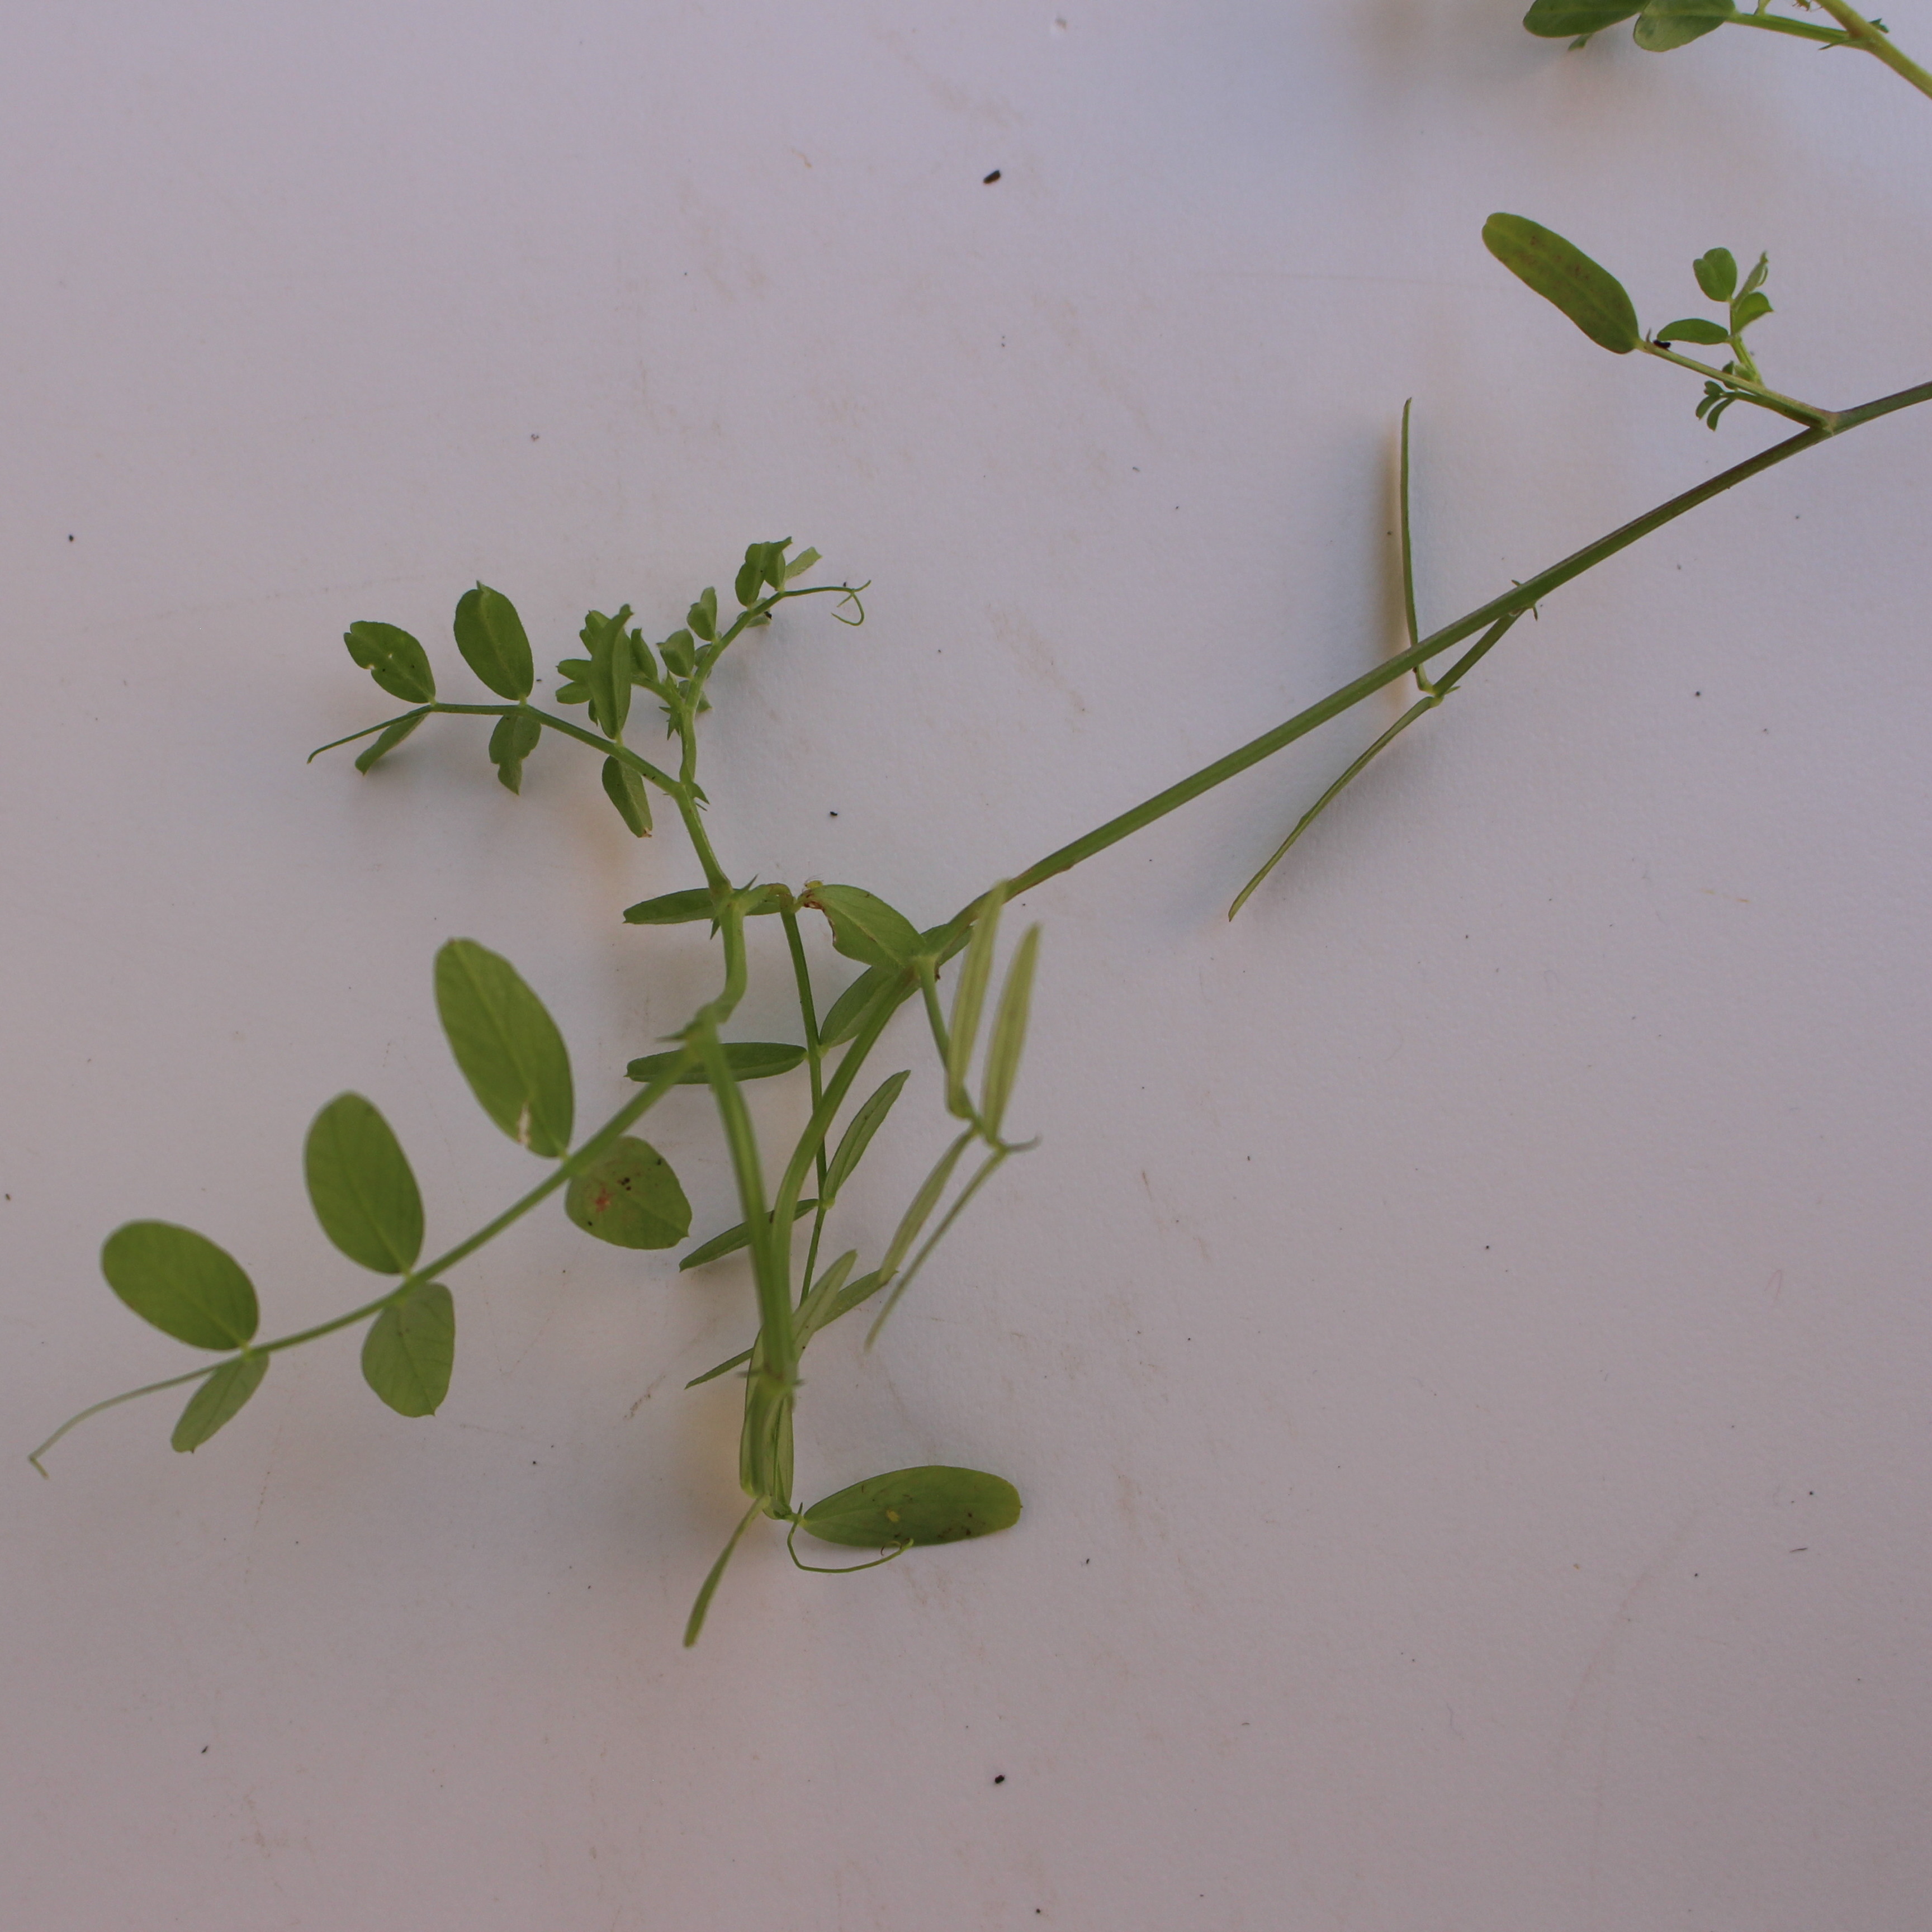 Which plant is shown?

Vicia sativa
